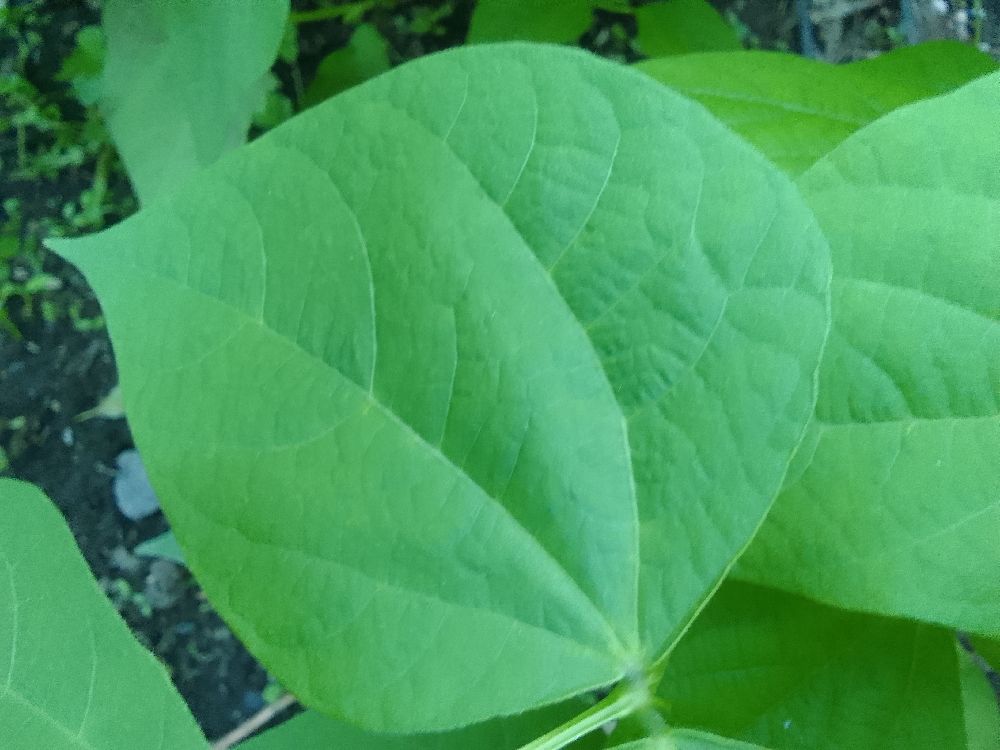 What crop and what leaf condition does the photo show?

common bean, healthy
